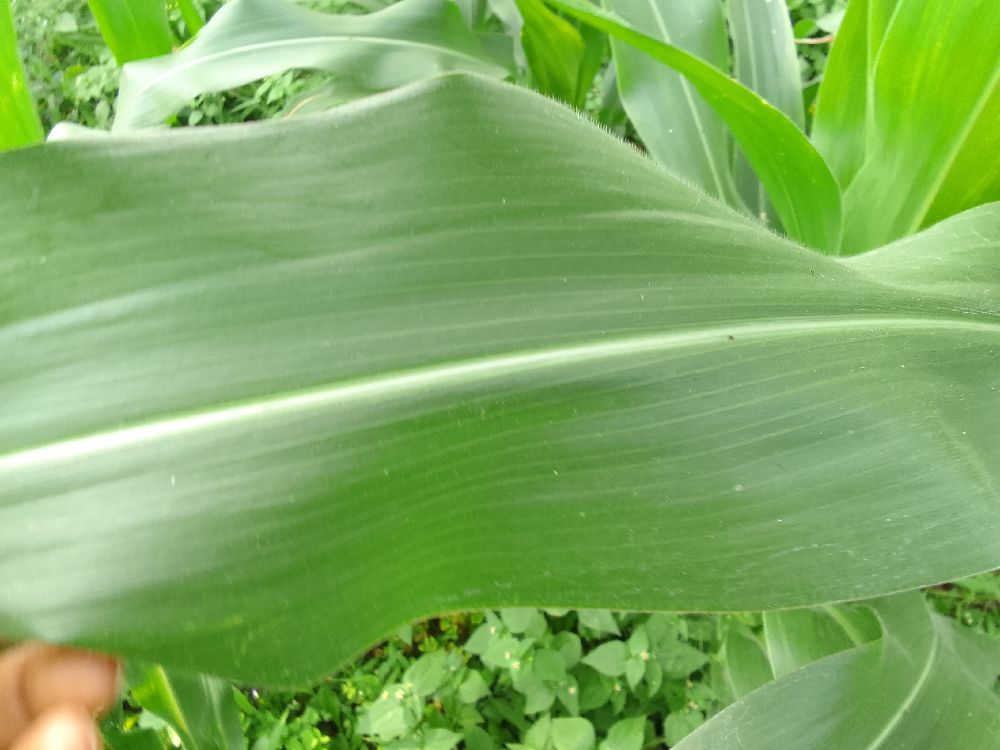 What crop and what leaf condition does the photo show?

maize, healthy
